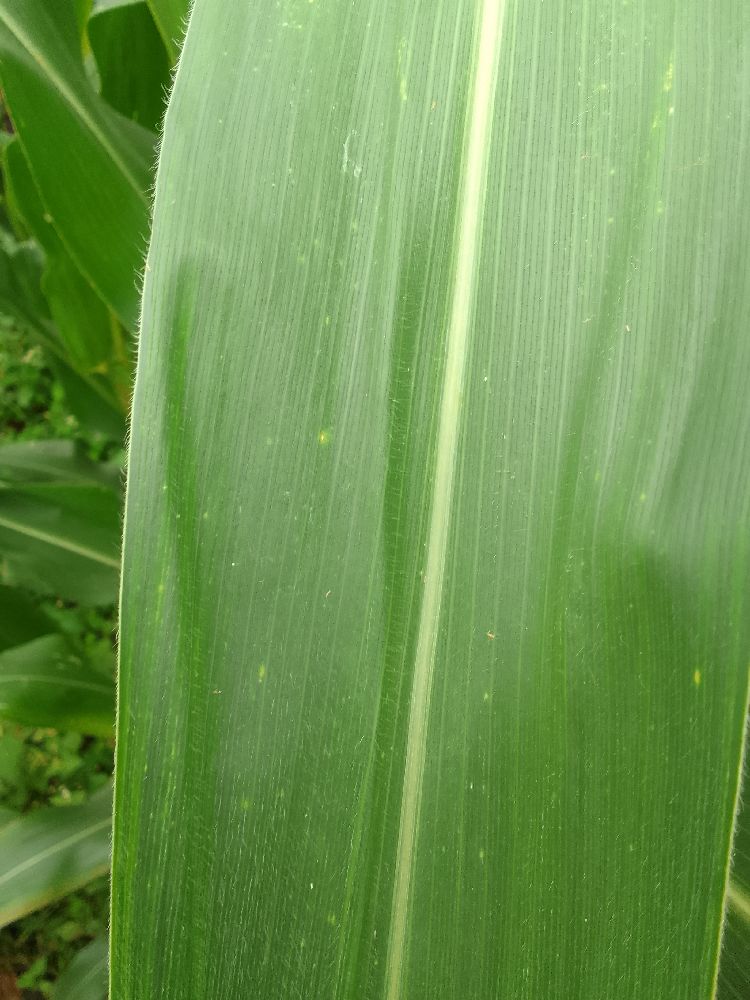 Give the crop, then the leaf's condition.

maize, healthy
